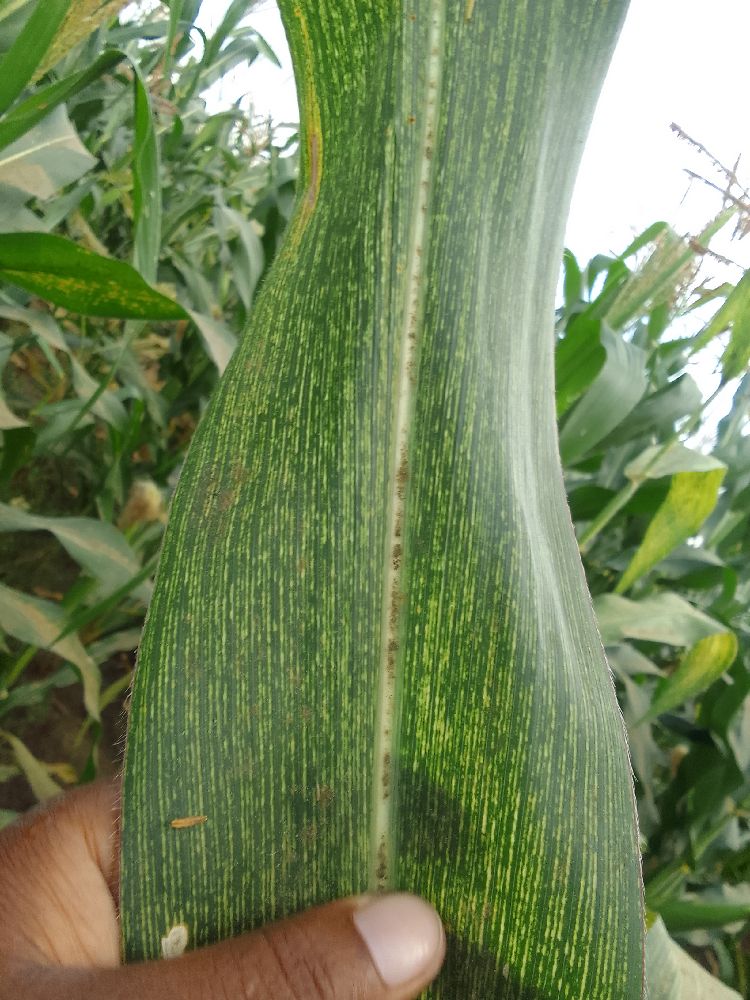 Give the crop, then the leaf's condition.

maize, maize streak virus
